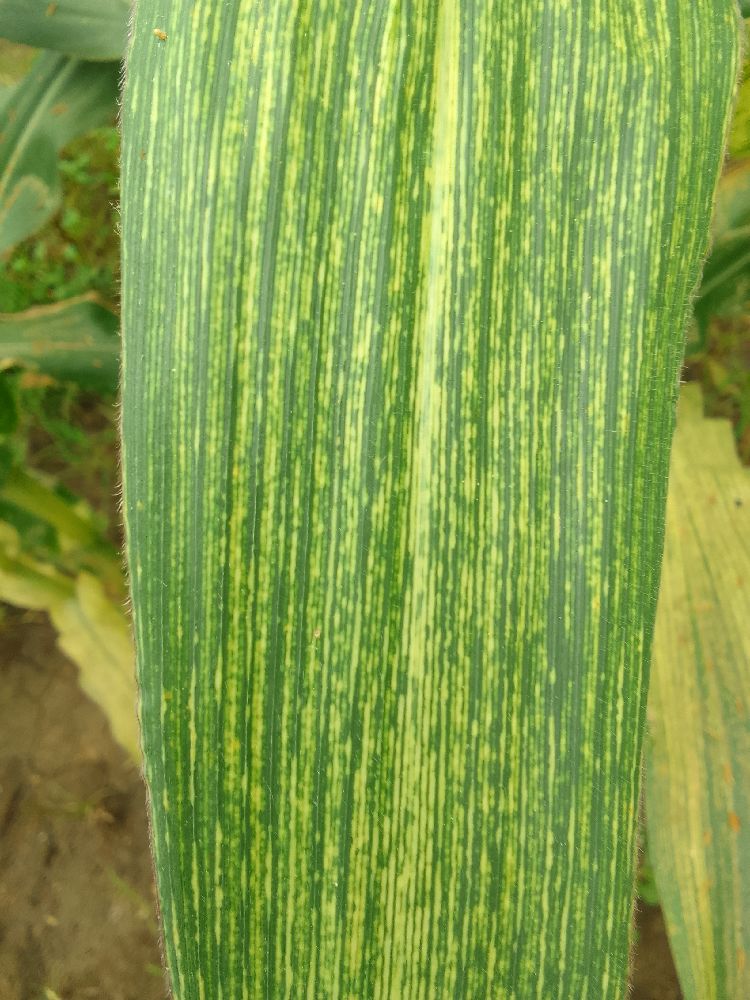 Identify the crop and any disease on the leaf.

maize, maize streak virus
